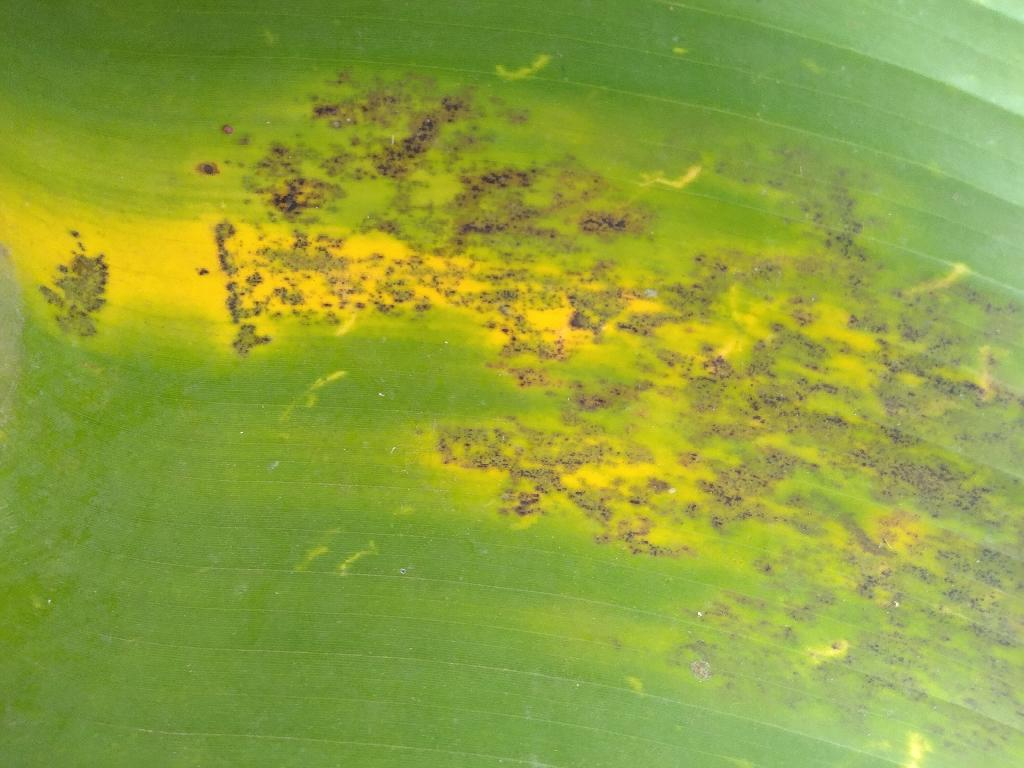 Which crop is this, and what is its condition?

banana, black sigatoka
